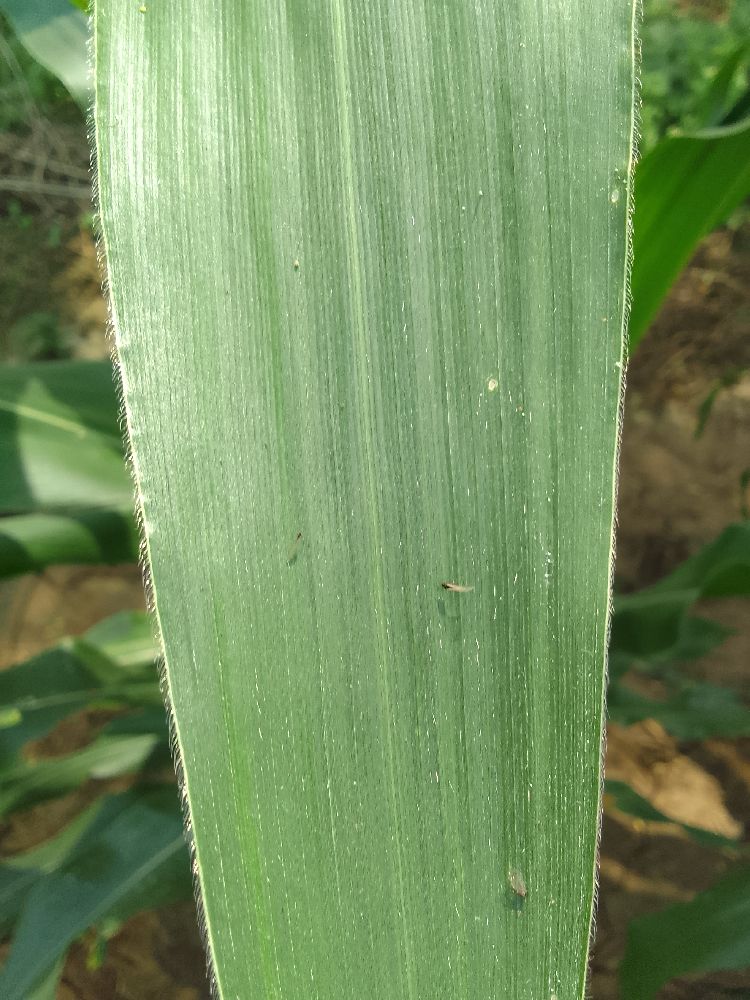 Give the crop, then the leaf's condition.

maize, healthy
